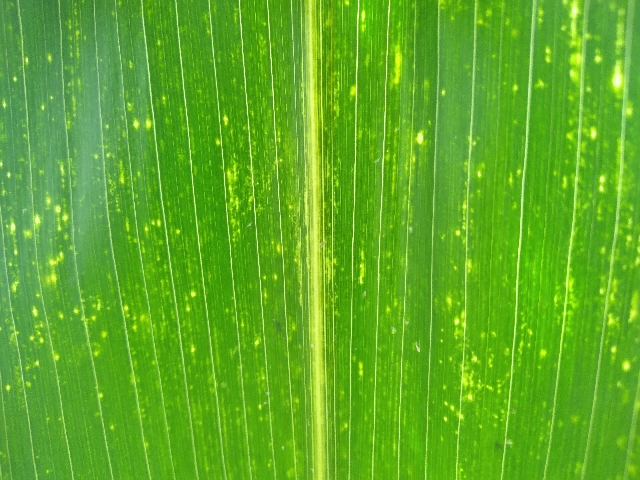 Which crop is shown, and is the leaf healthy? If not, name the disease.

maize, maize lethal necrosis
